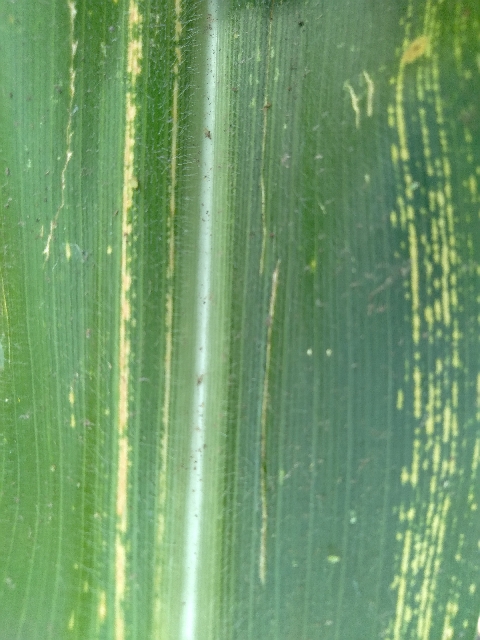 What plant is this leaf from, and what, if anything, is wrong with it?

maize, maize streak virus
